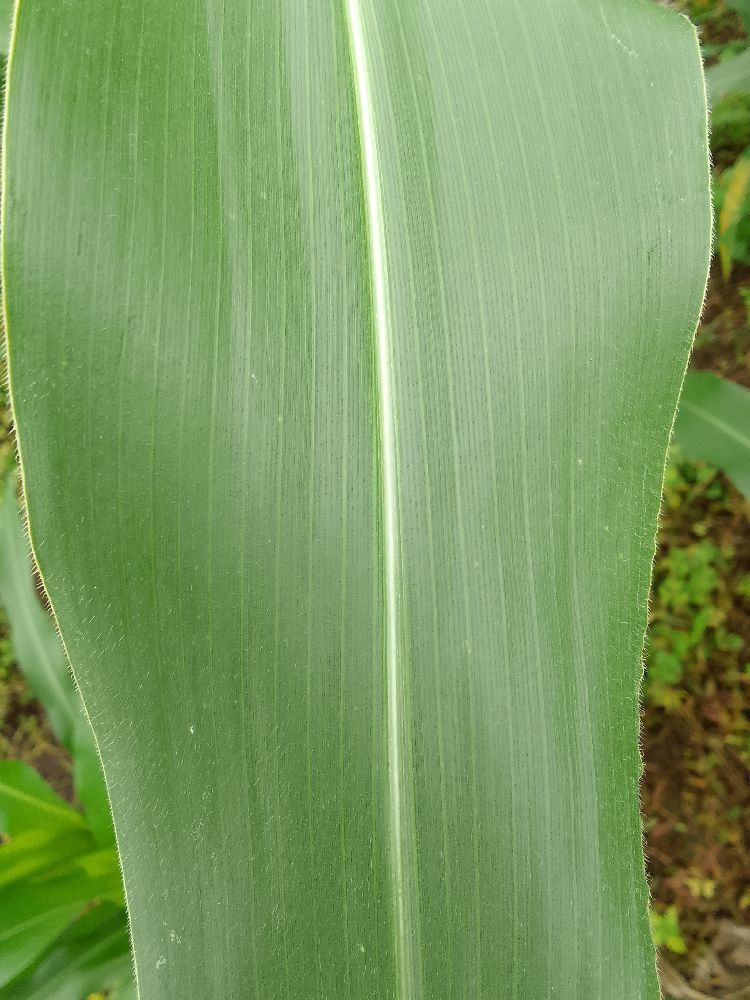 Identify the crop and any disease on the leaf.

maize, healthy
